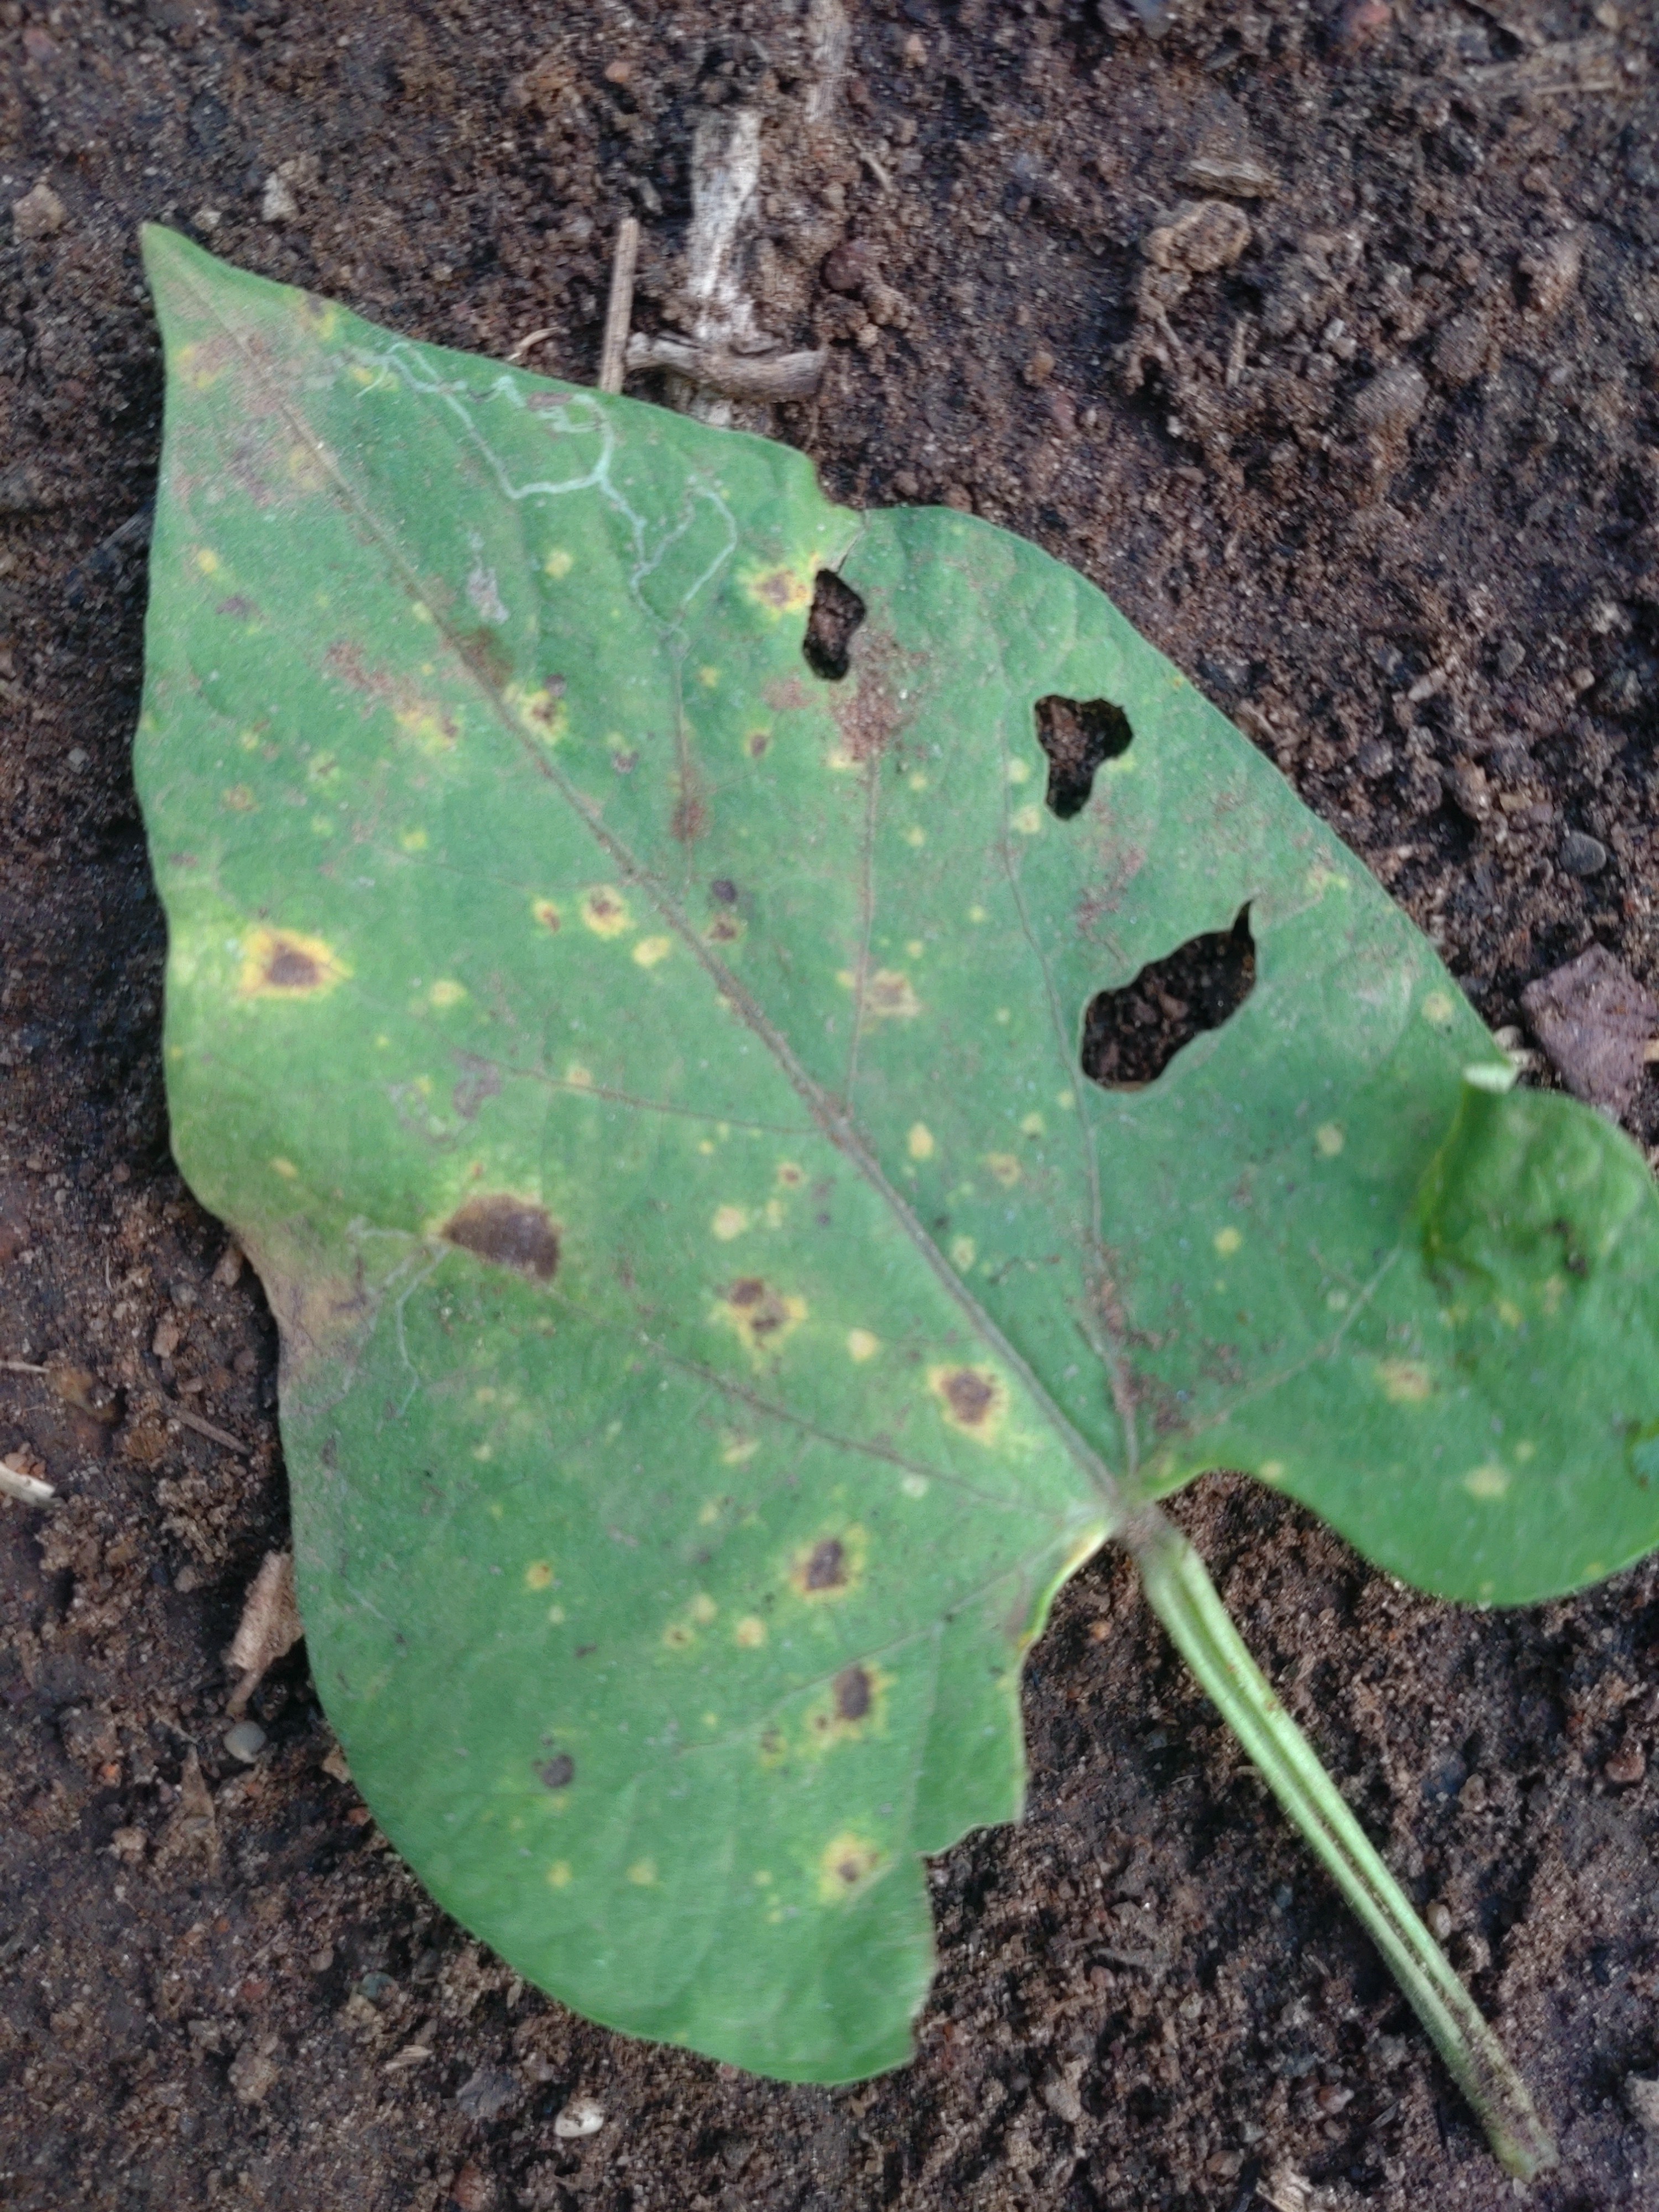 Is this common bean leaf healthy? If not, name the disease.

rust
